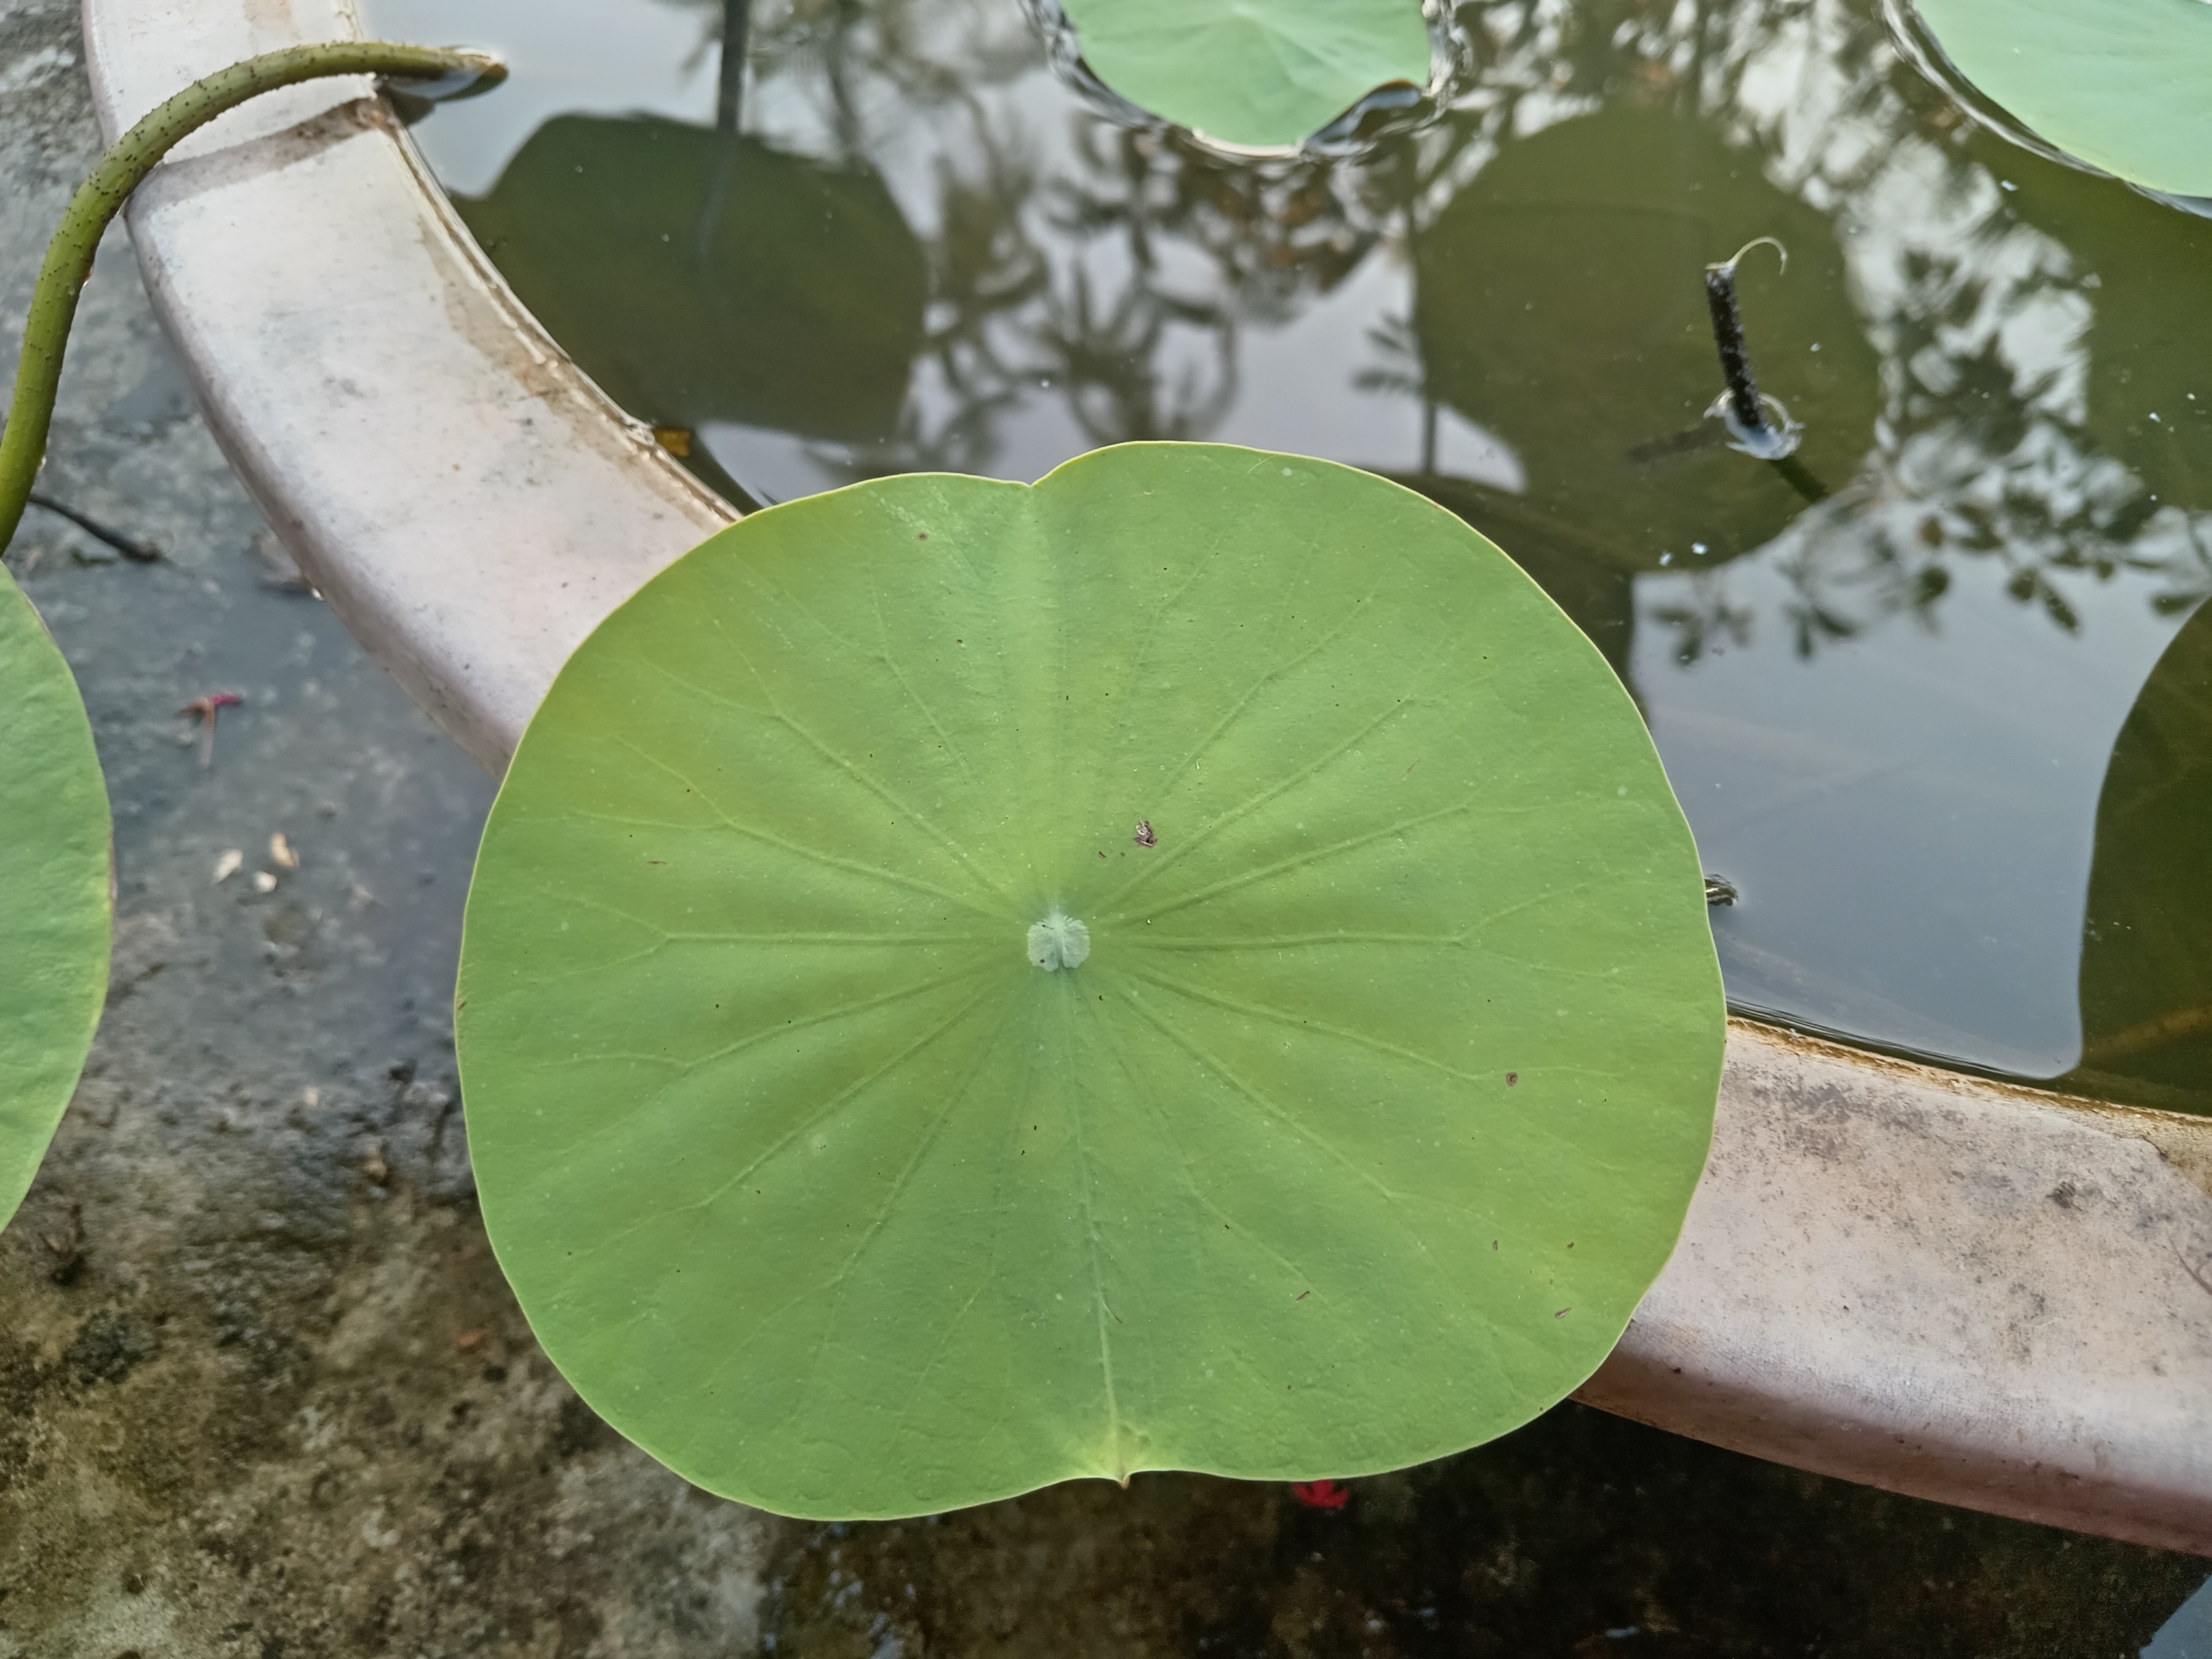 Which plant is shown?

lotus
